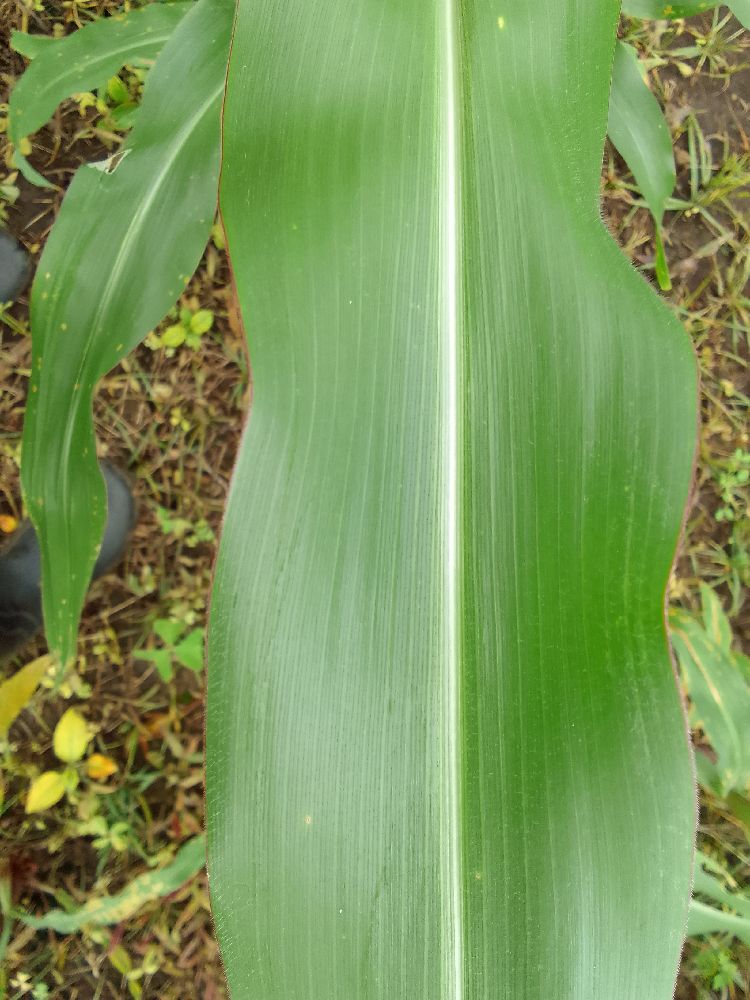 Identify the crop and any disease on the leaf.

maize, healthy
